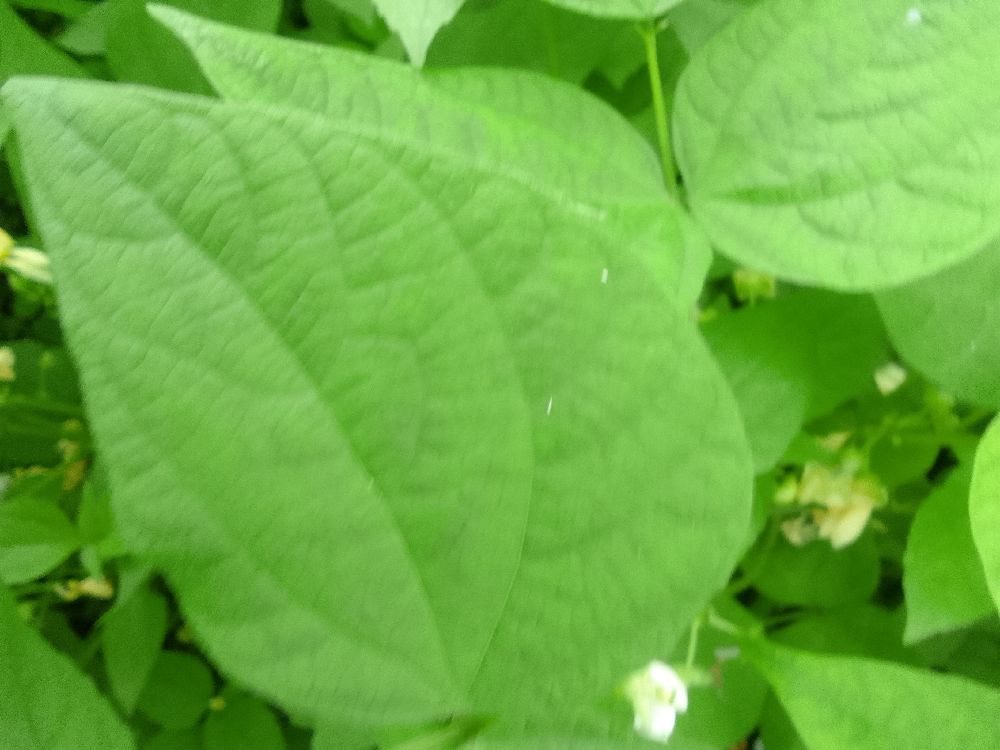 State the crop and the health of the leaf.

common bean, healthy
